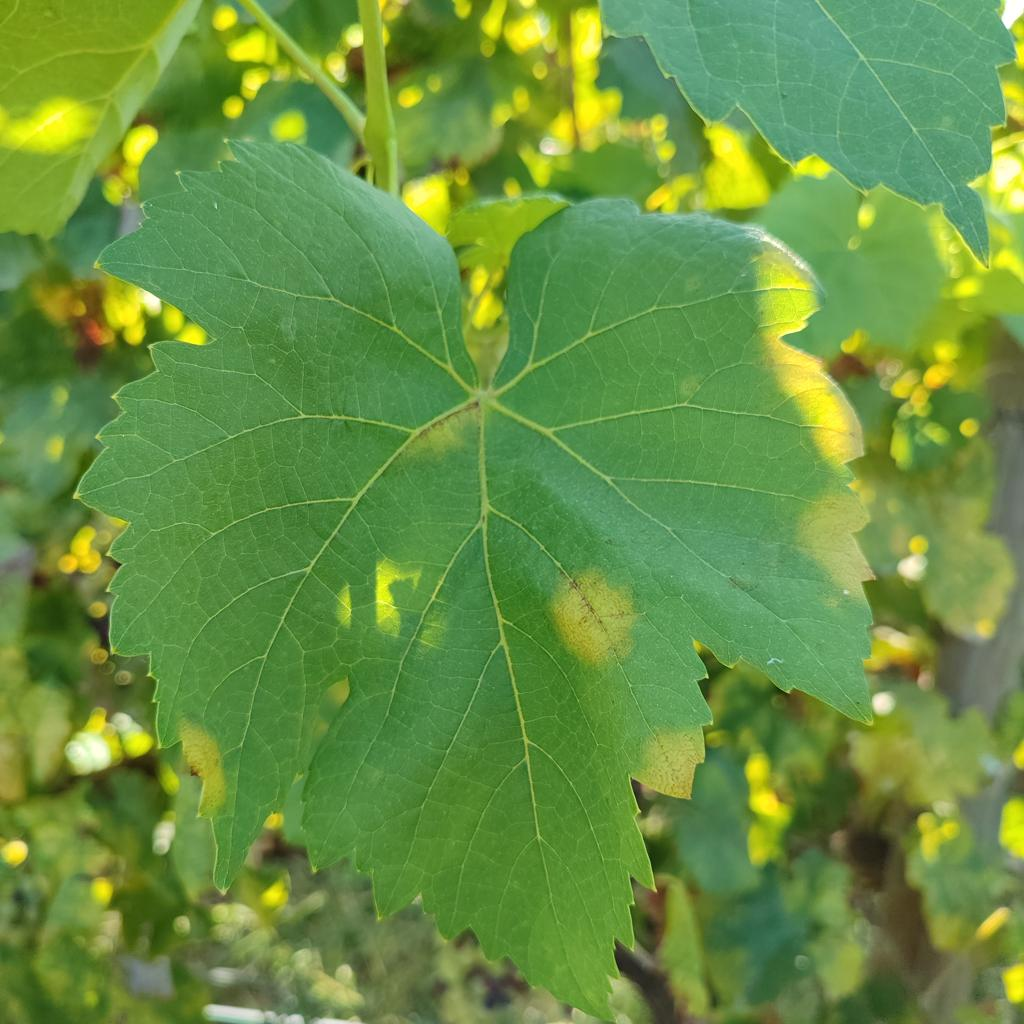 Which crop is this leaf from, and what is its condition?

grapevine, downy mildew
